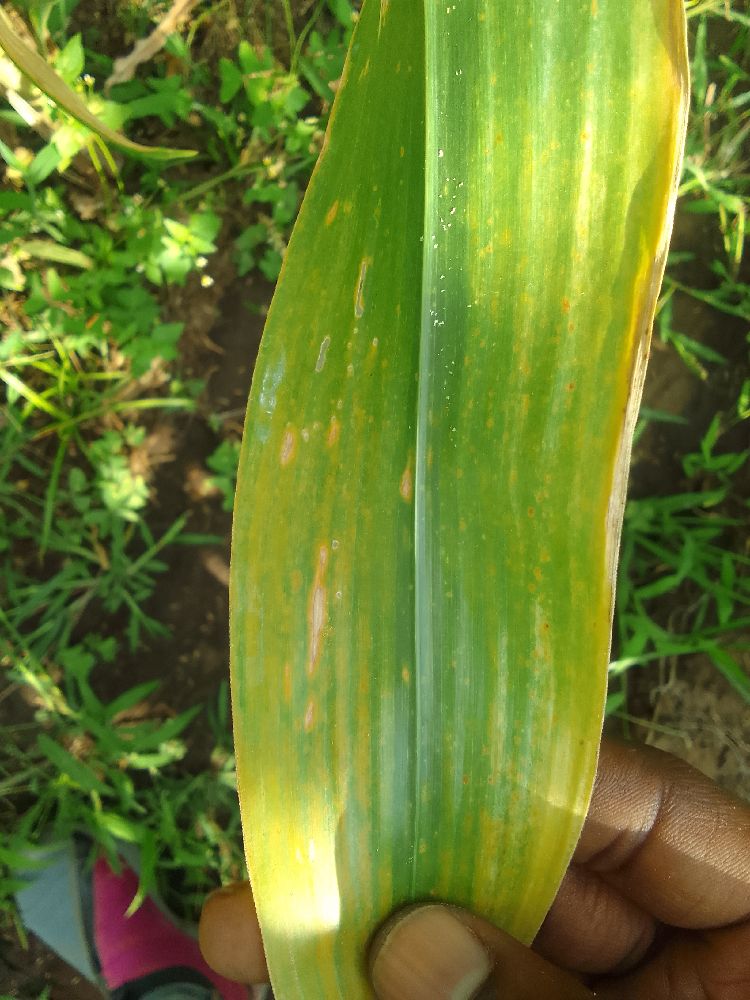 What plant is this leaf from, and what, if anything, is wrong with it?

maize, maize lethal necrosis
